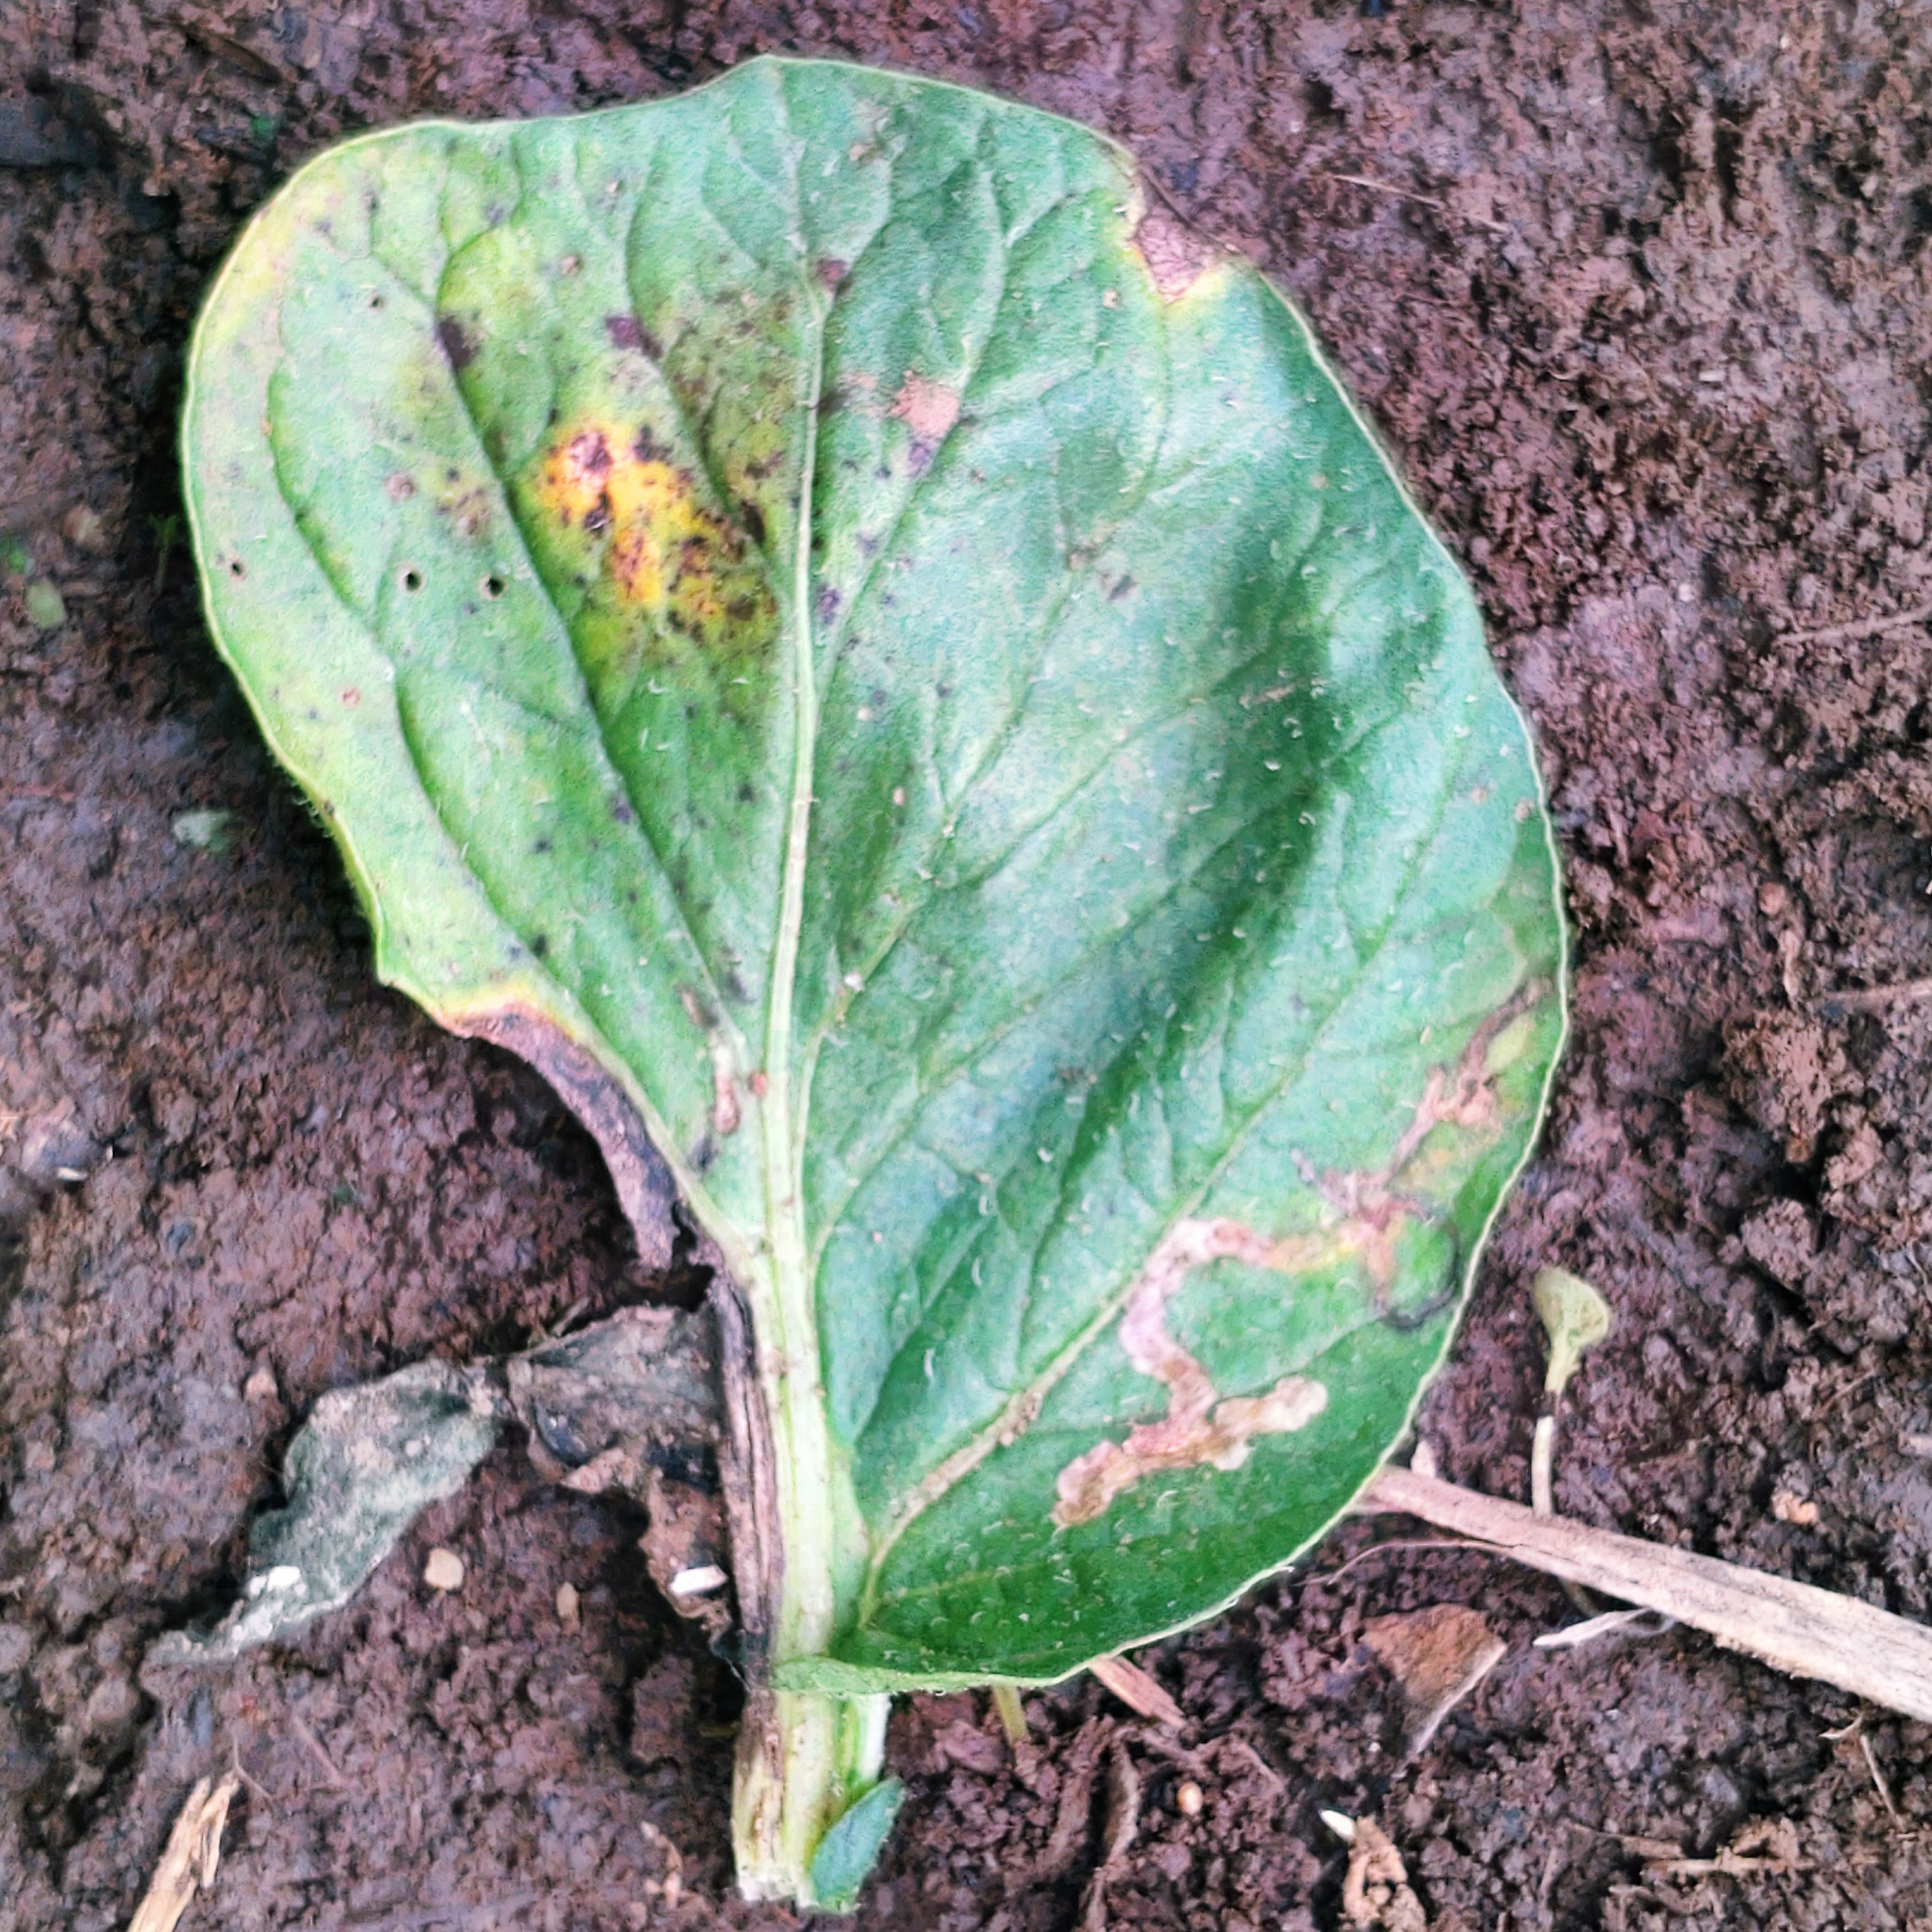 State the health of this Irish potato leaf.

late blight
